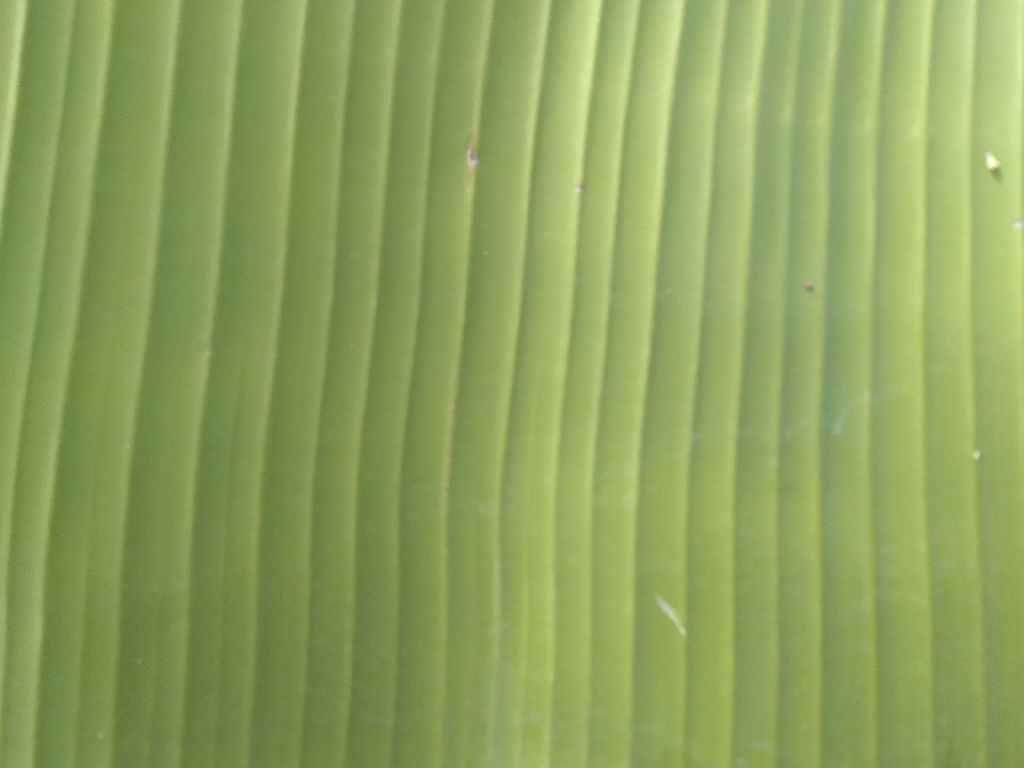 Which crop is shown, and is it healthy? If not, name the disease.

banana, healthy
